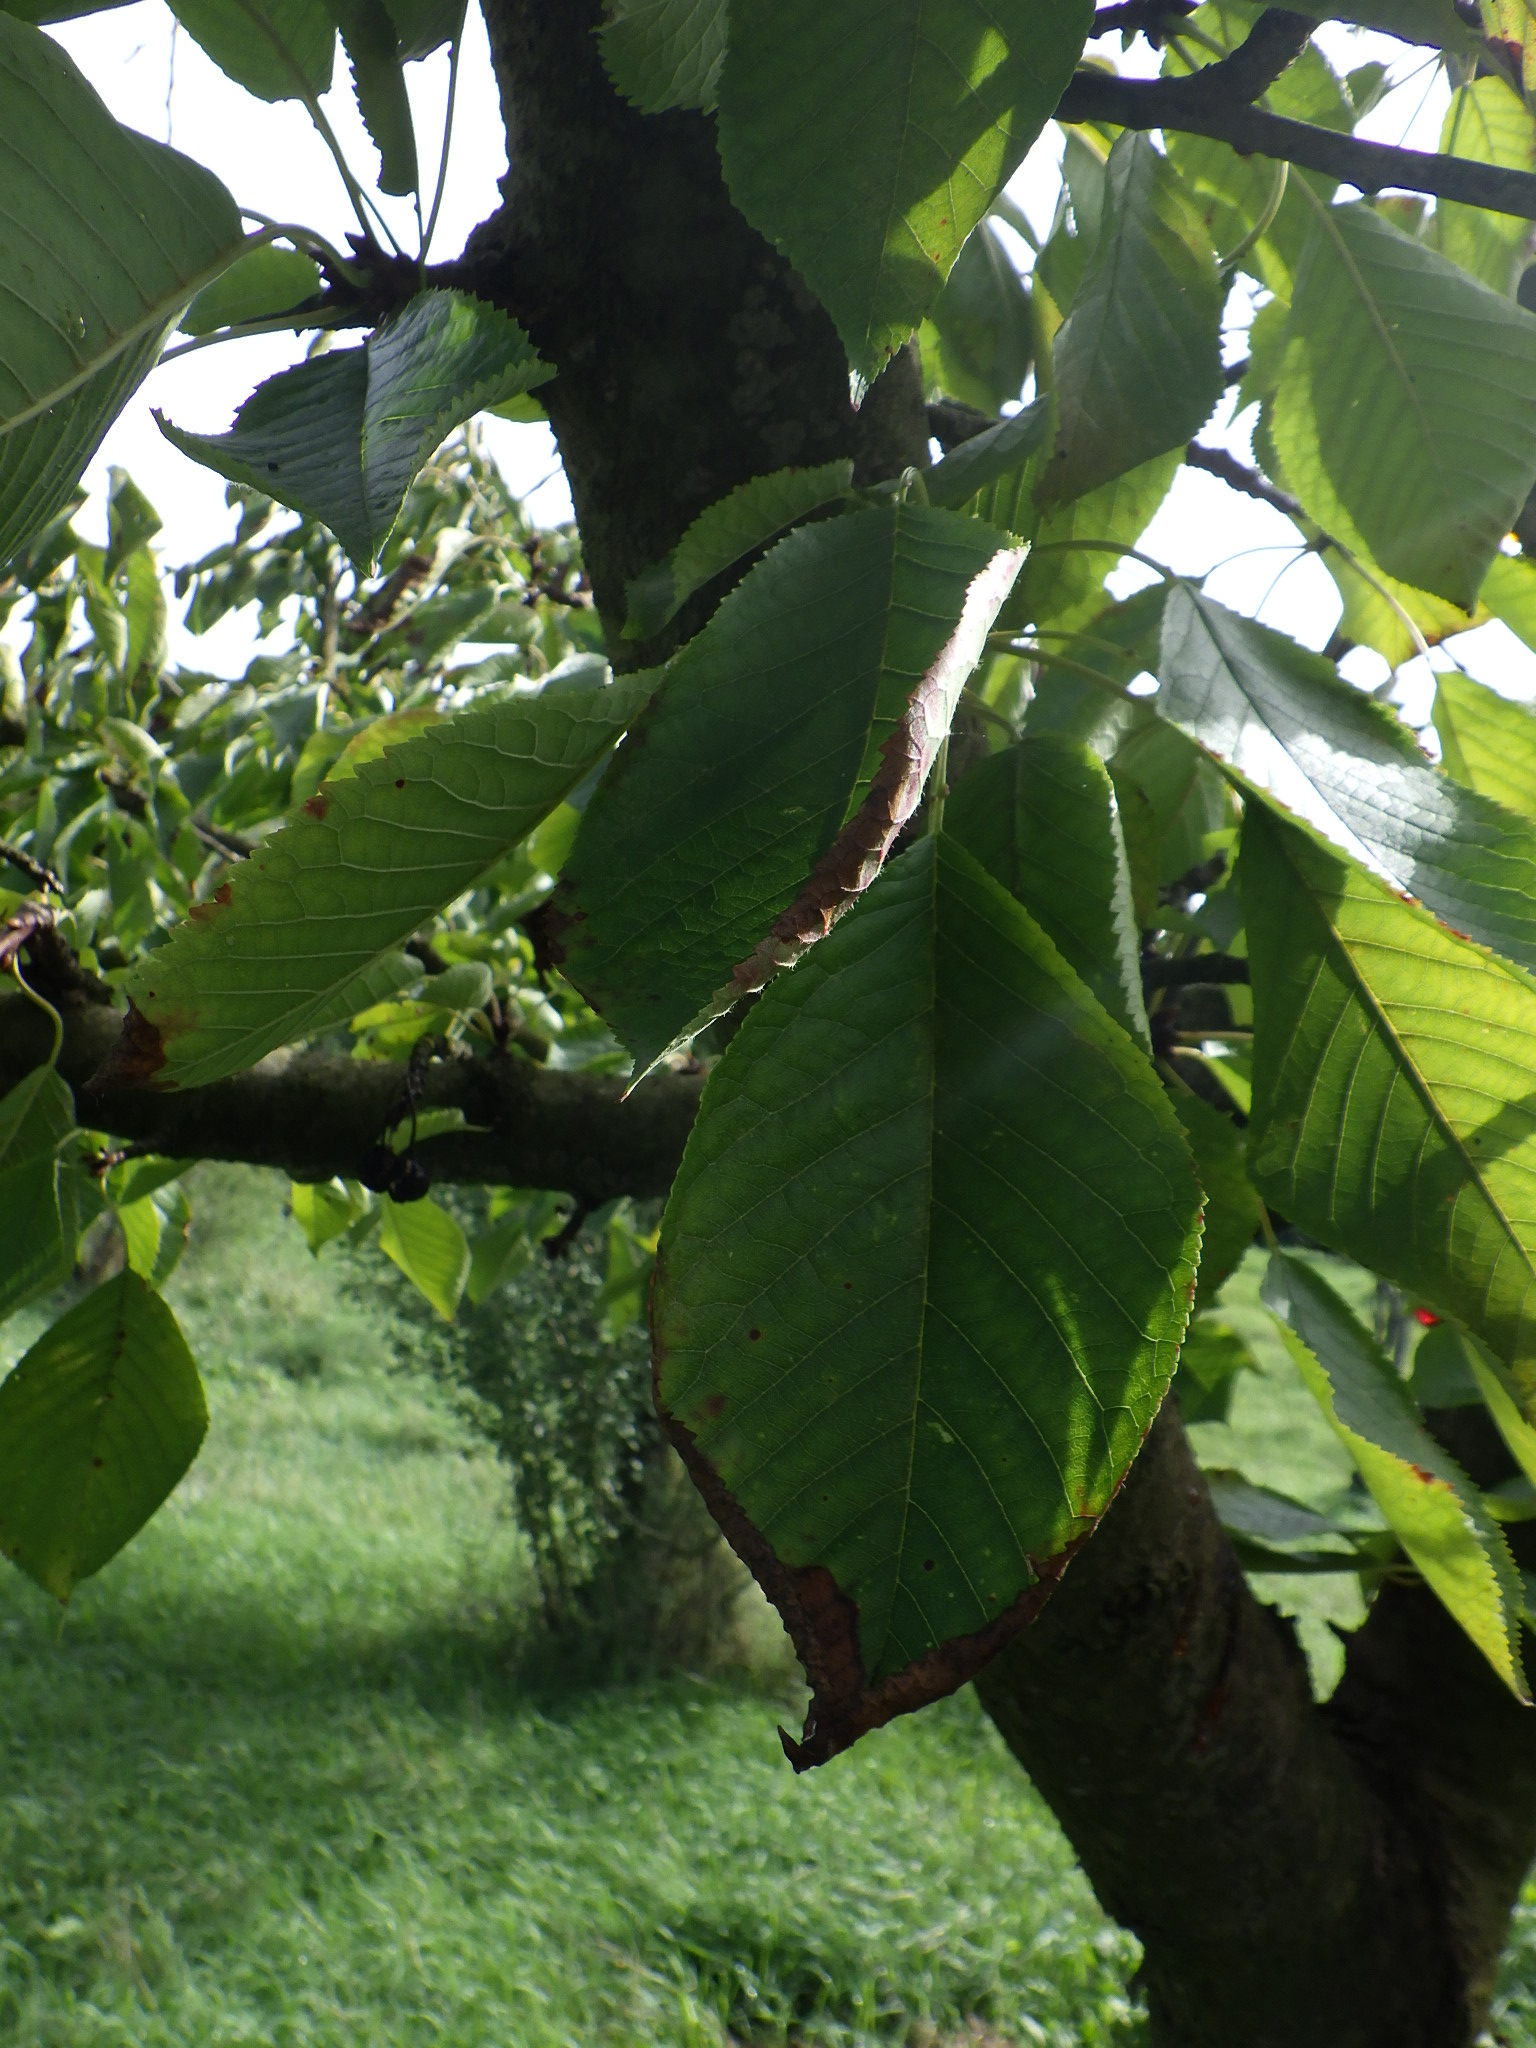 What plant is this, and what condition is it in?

cherry, leaf spot
